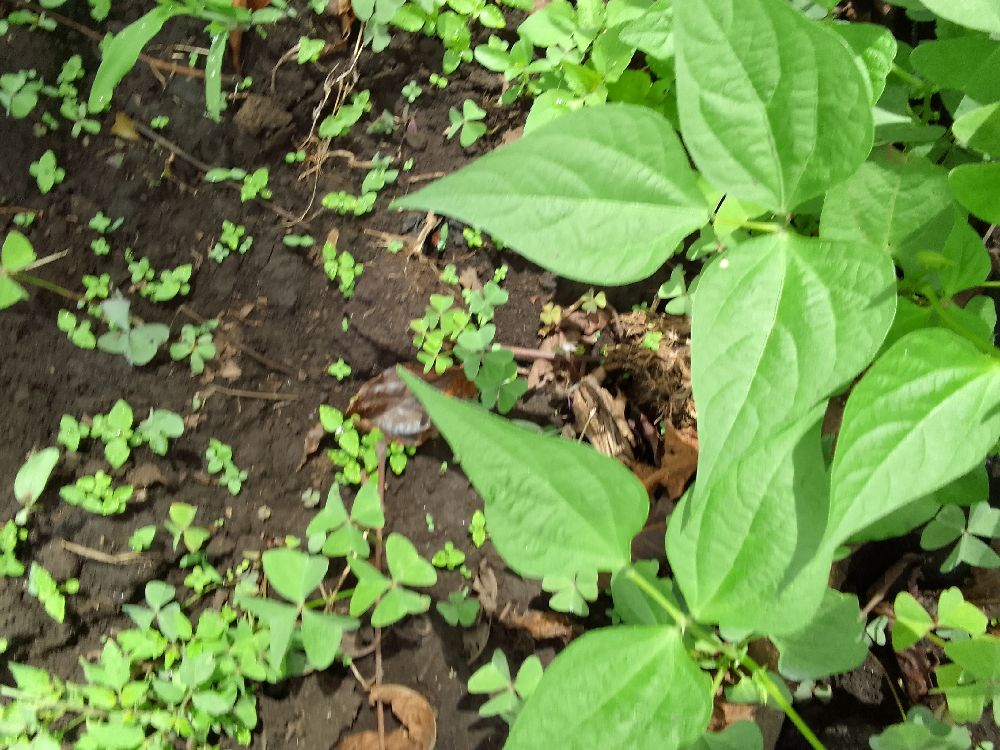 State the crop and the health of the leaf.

common bean, healthy
